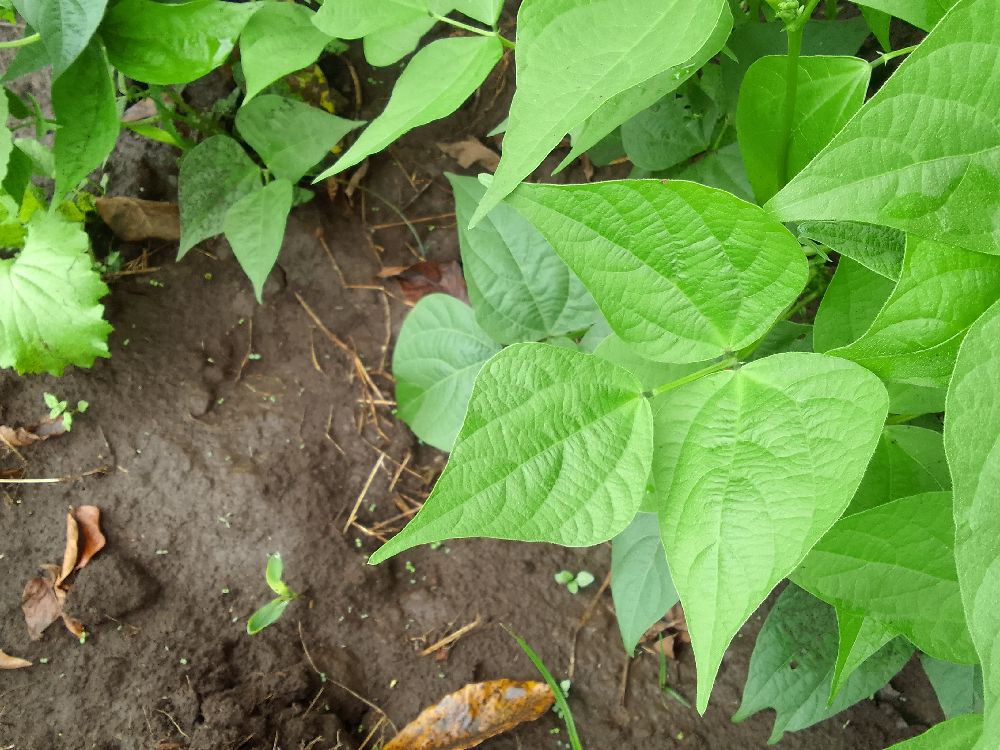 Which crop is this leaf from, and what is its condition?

common bean, healthy
